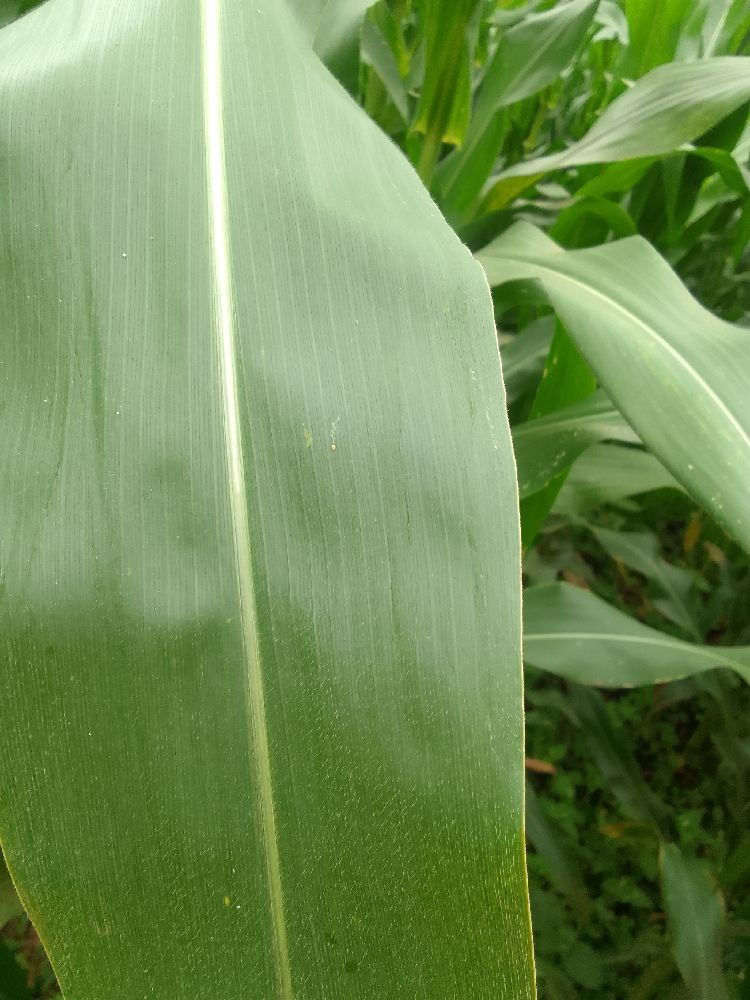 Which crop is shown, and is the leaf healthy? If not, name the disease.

maize, healthy
